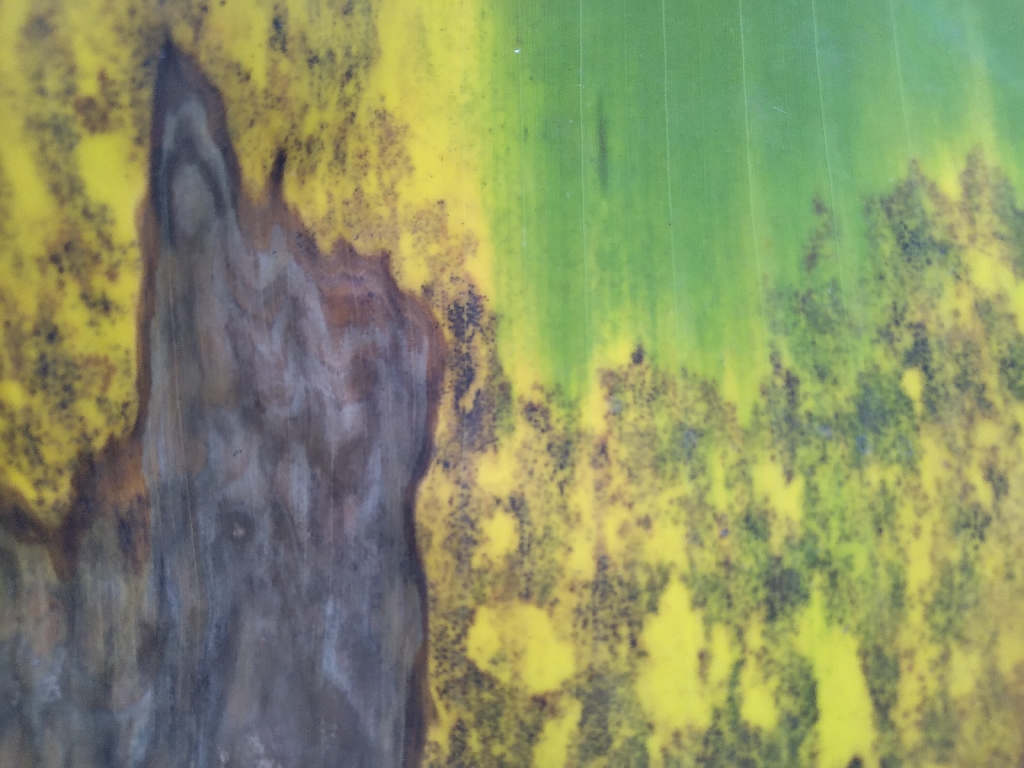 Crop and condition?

banana, black sigatoka
